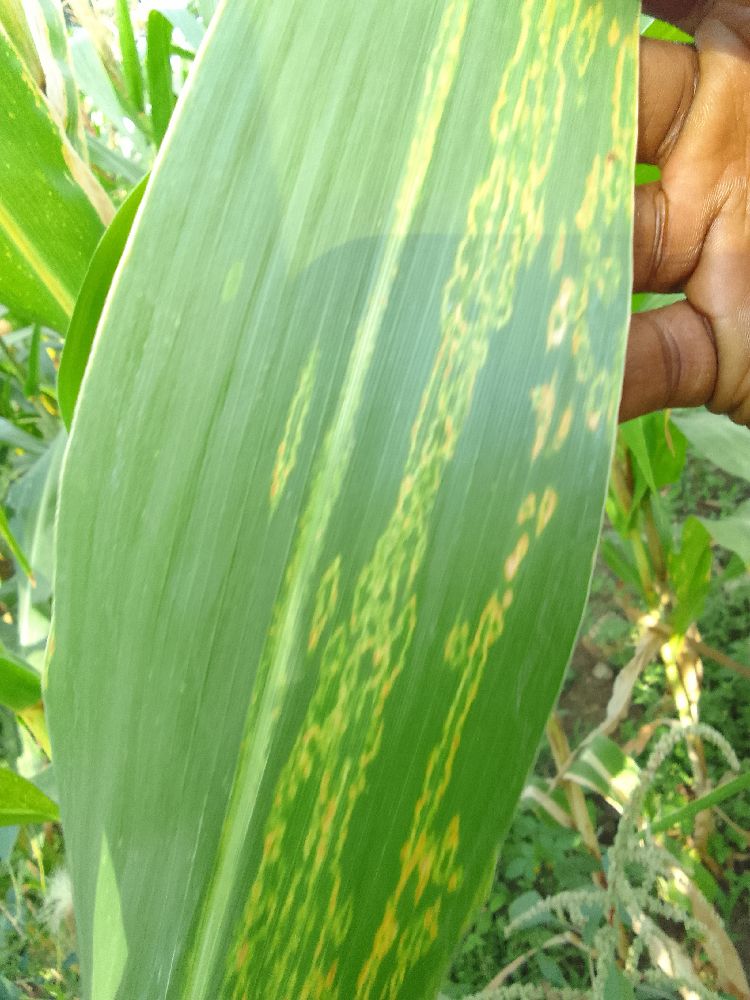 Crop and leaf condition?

maize, maize lethal necrosis
